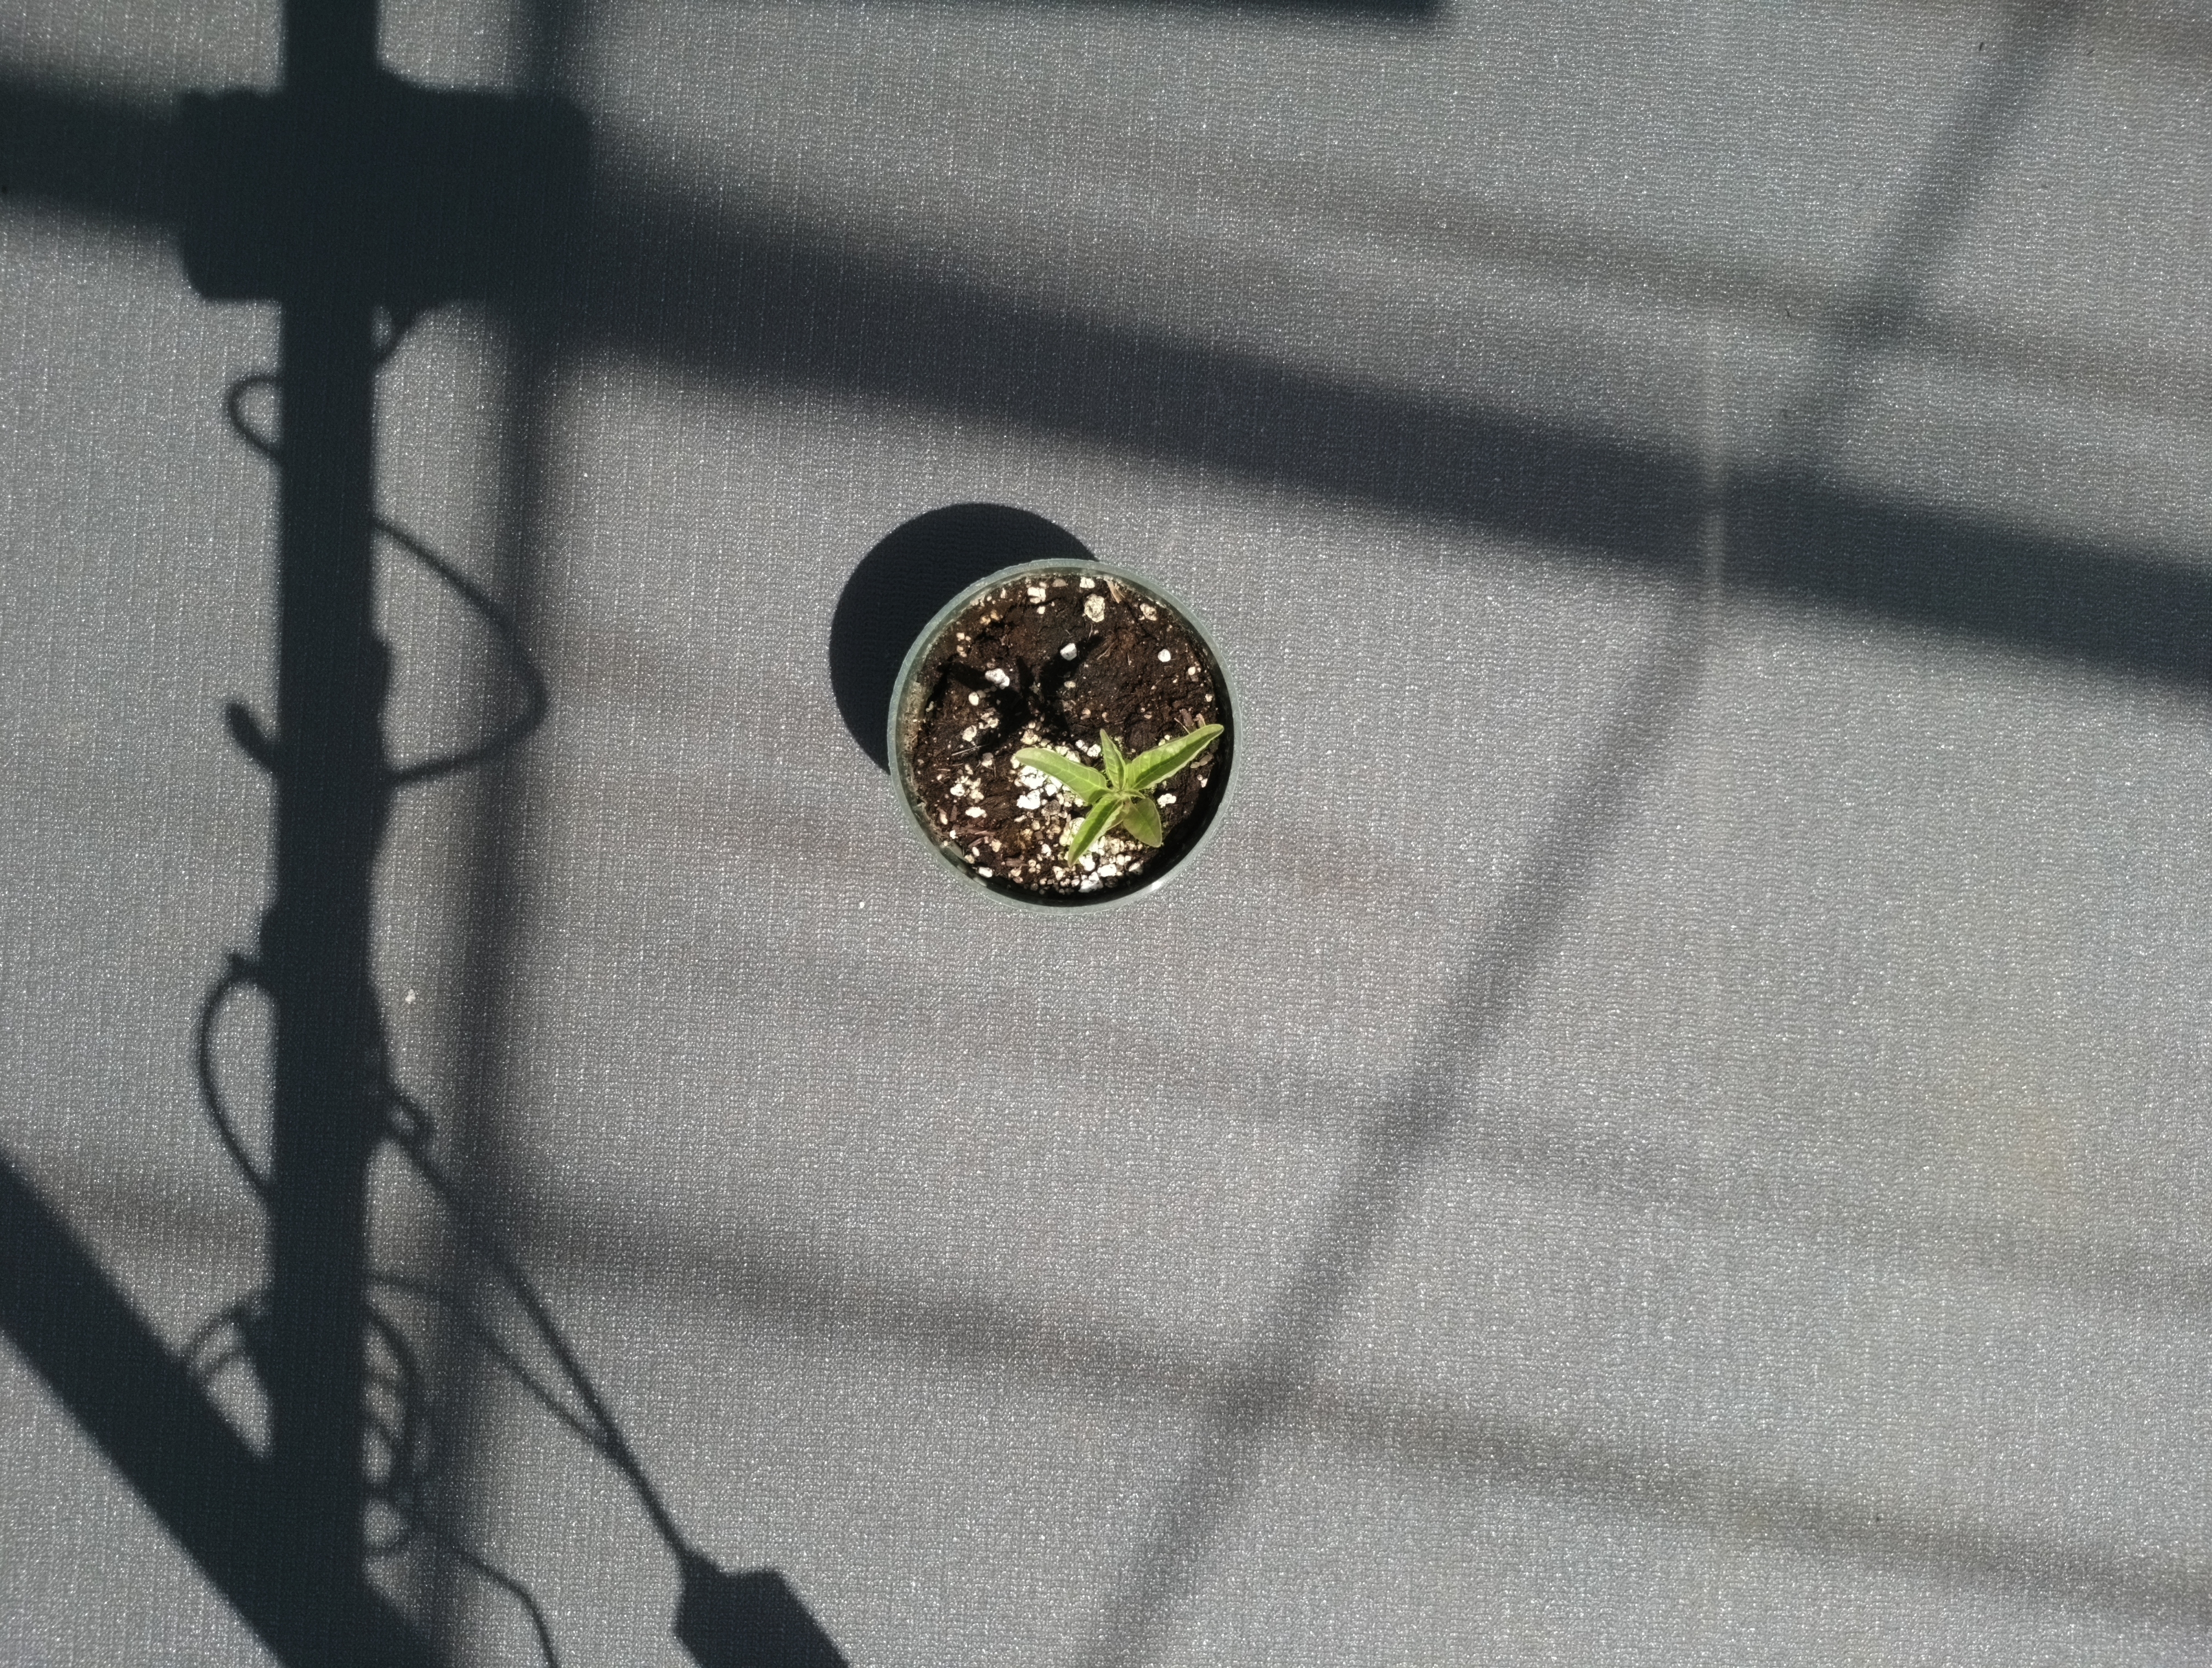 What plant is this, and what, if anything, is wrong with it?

waterhemp, chlorosis only
